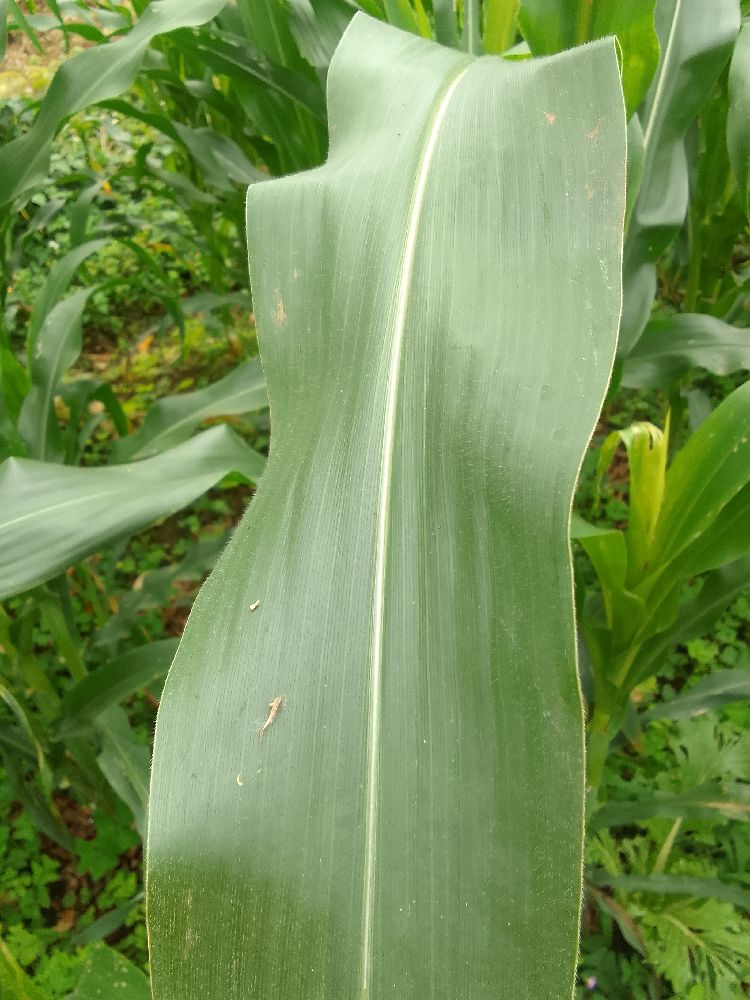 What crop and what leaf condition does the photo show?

maize, healthy
